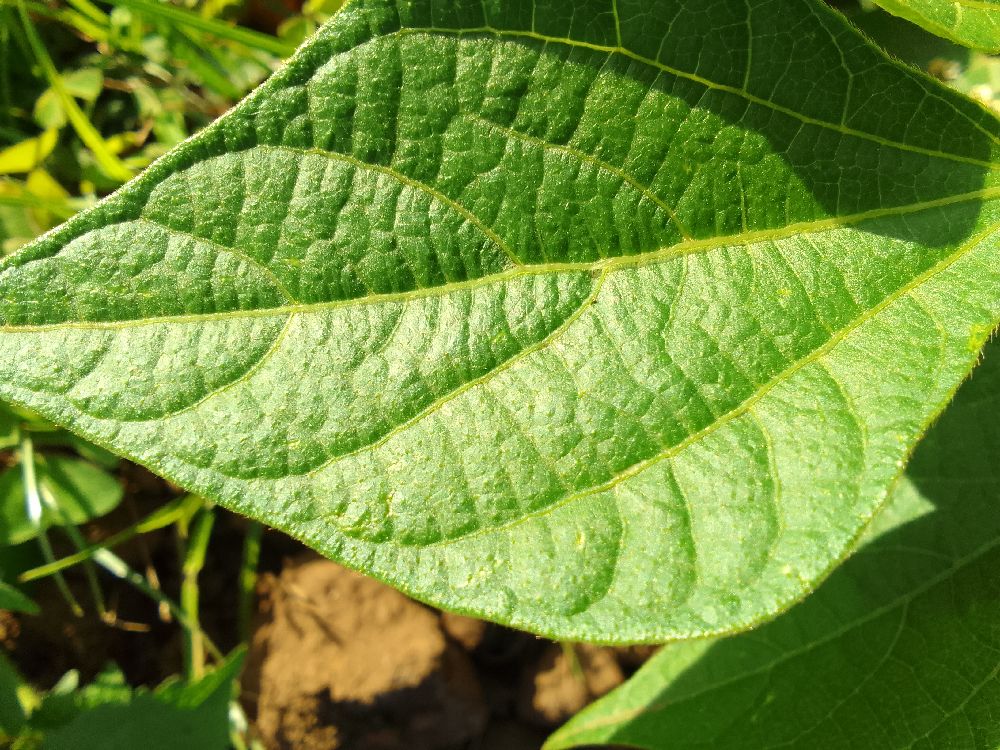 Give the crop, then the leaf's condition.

common bean, healthy
